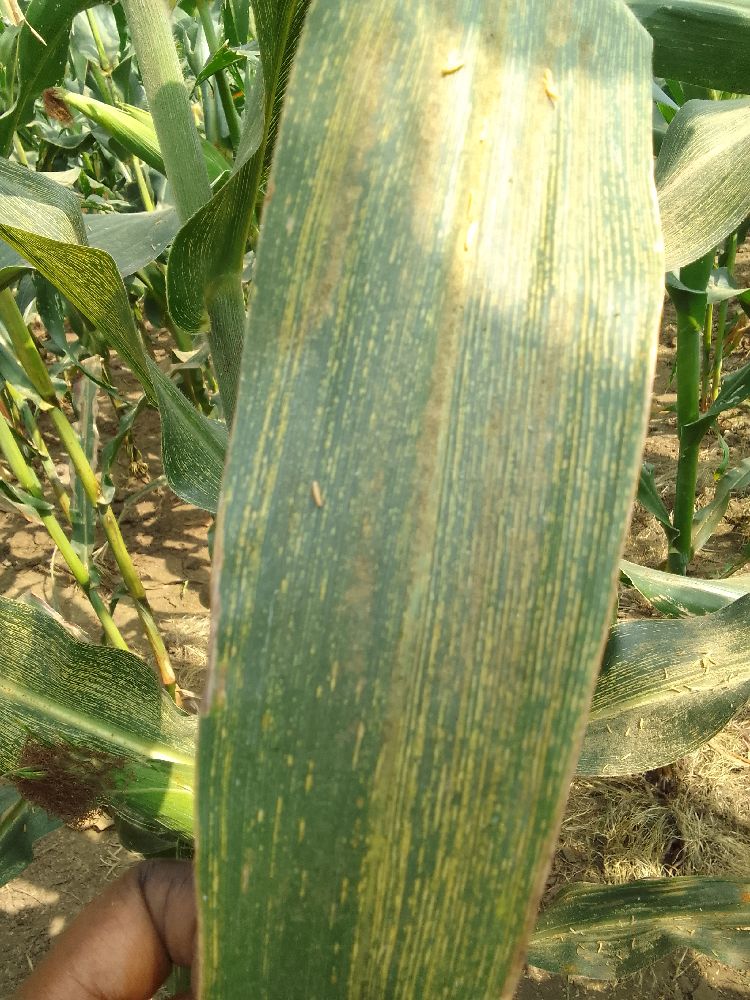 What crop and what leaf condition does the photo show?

maize, maize streak virus
